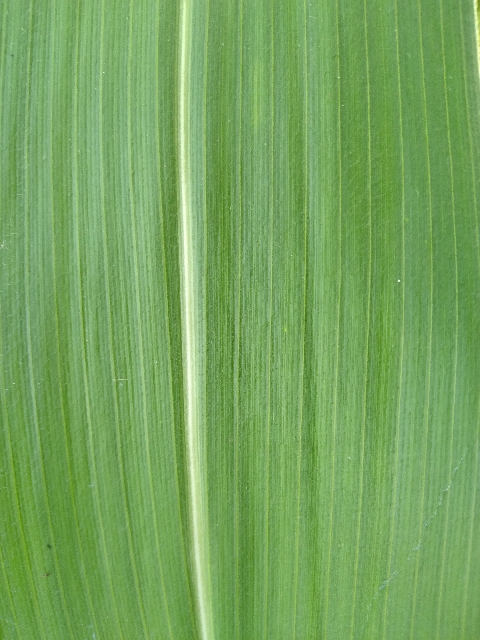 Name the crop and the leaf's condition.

maize, healthy
